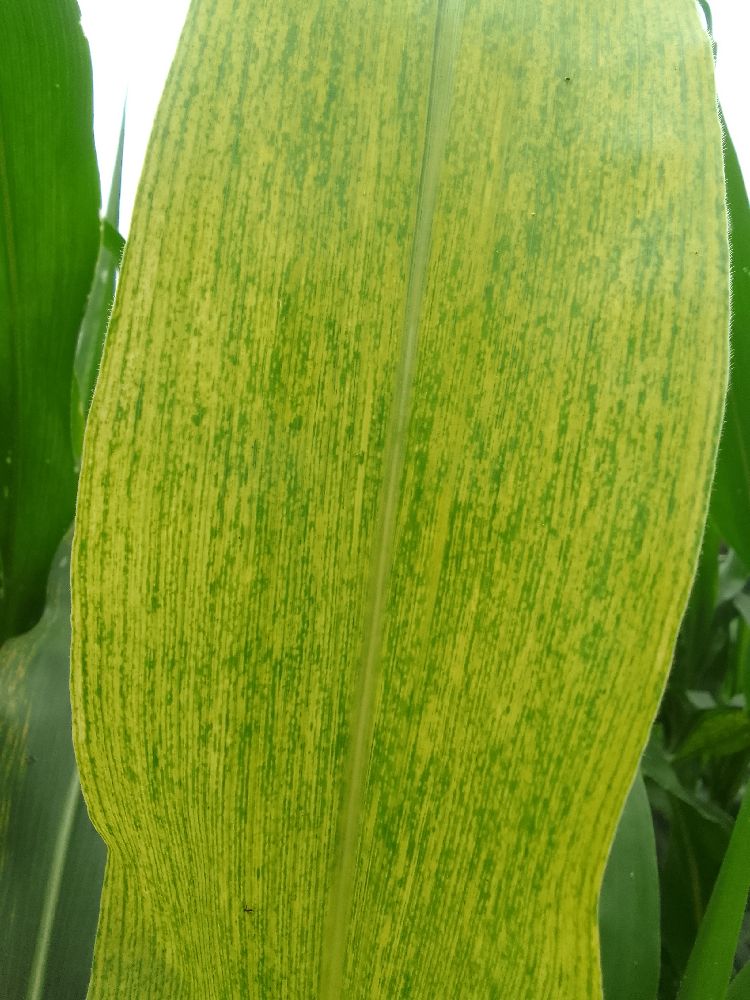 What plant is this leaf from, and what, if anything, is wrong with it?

maize, maize lethal necrosis
